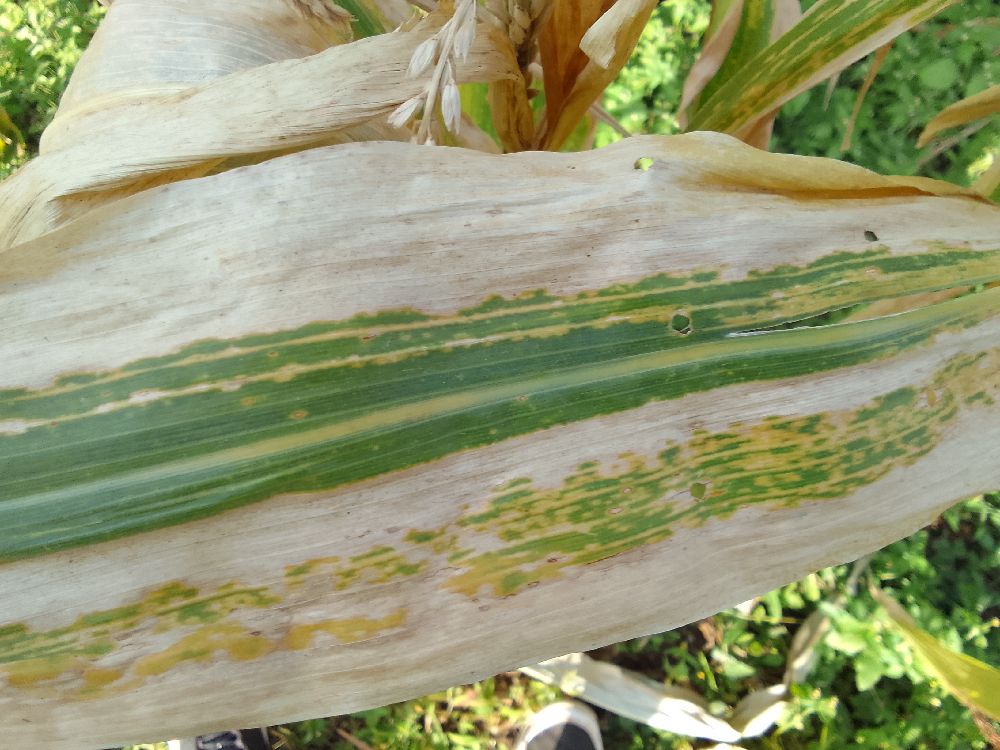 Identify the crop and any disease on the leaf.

maize, maize lethal necrosis
